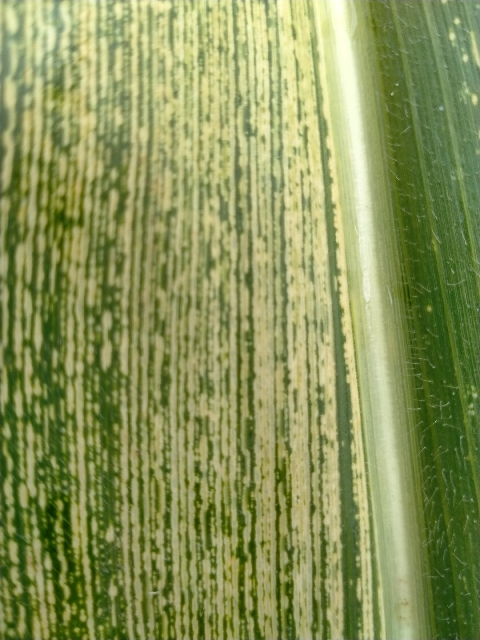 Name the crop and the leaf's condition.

maize, maize streak virus
